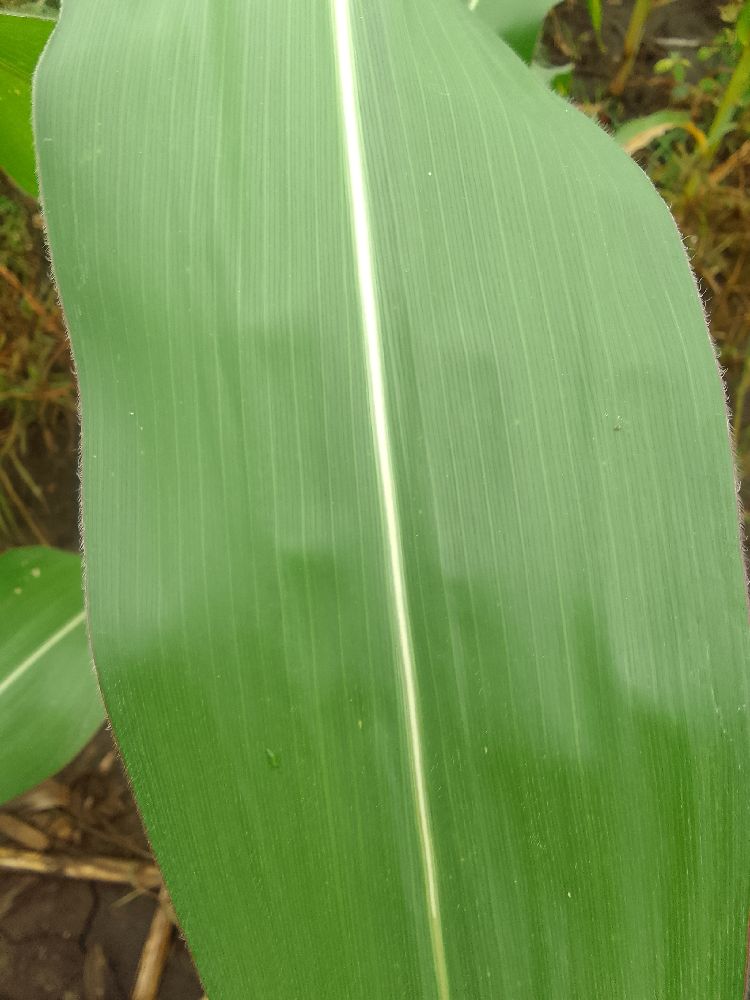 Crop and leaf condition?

maize, healthy
